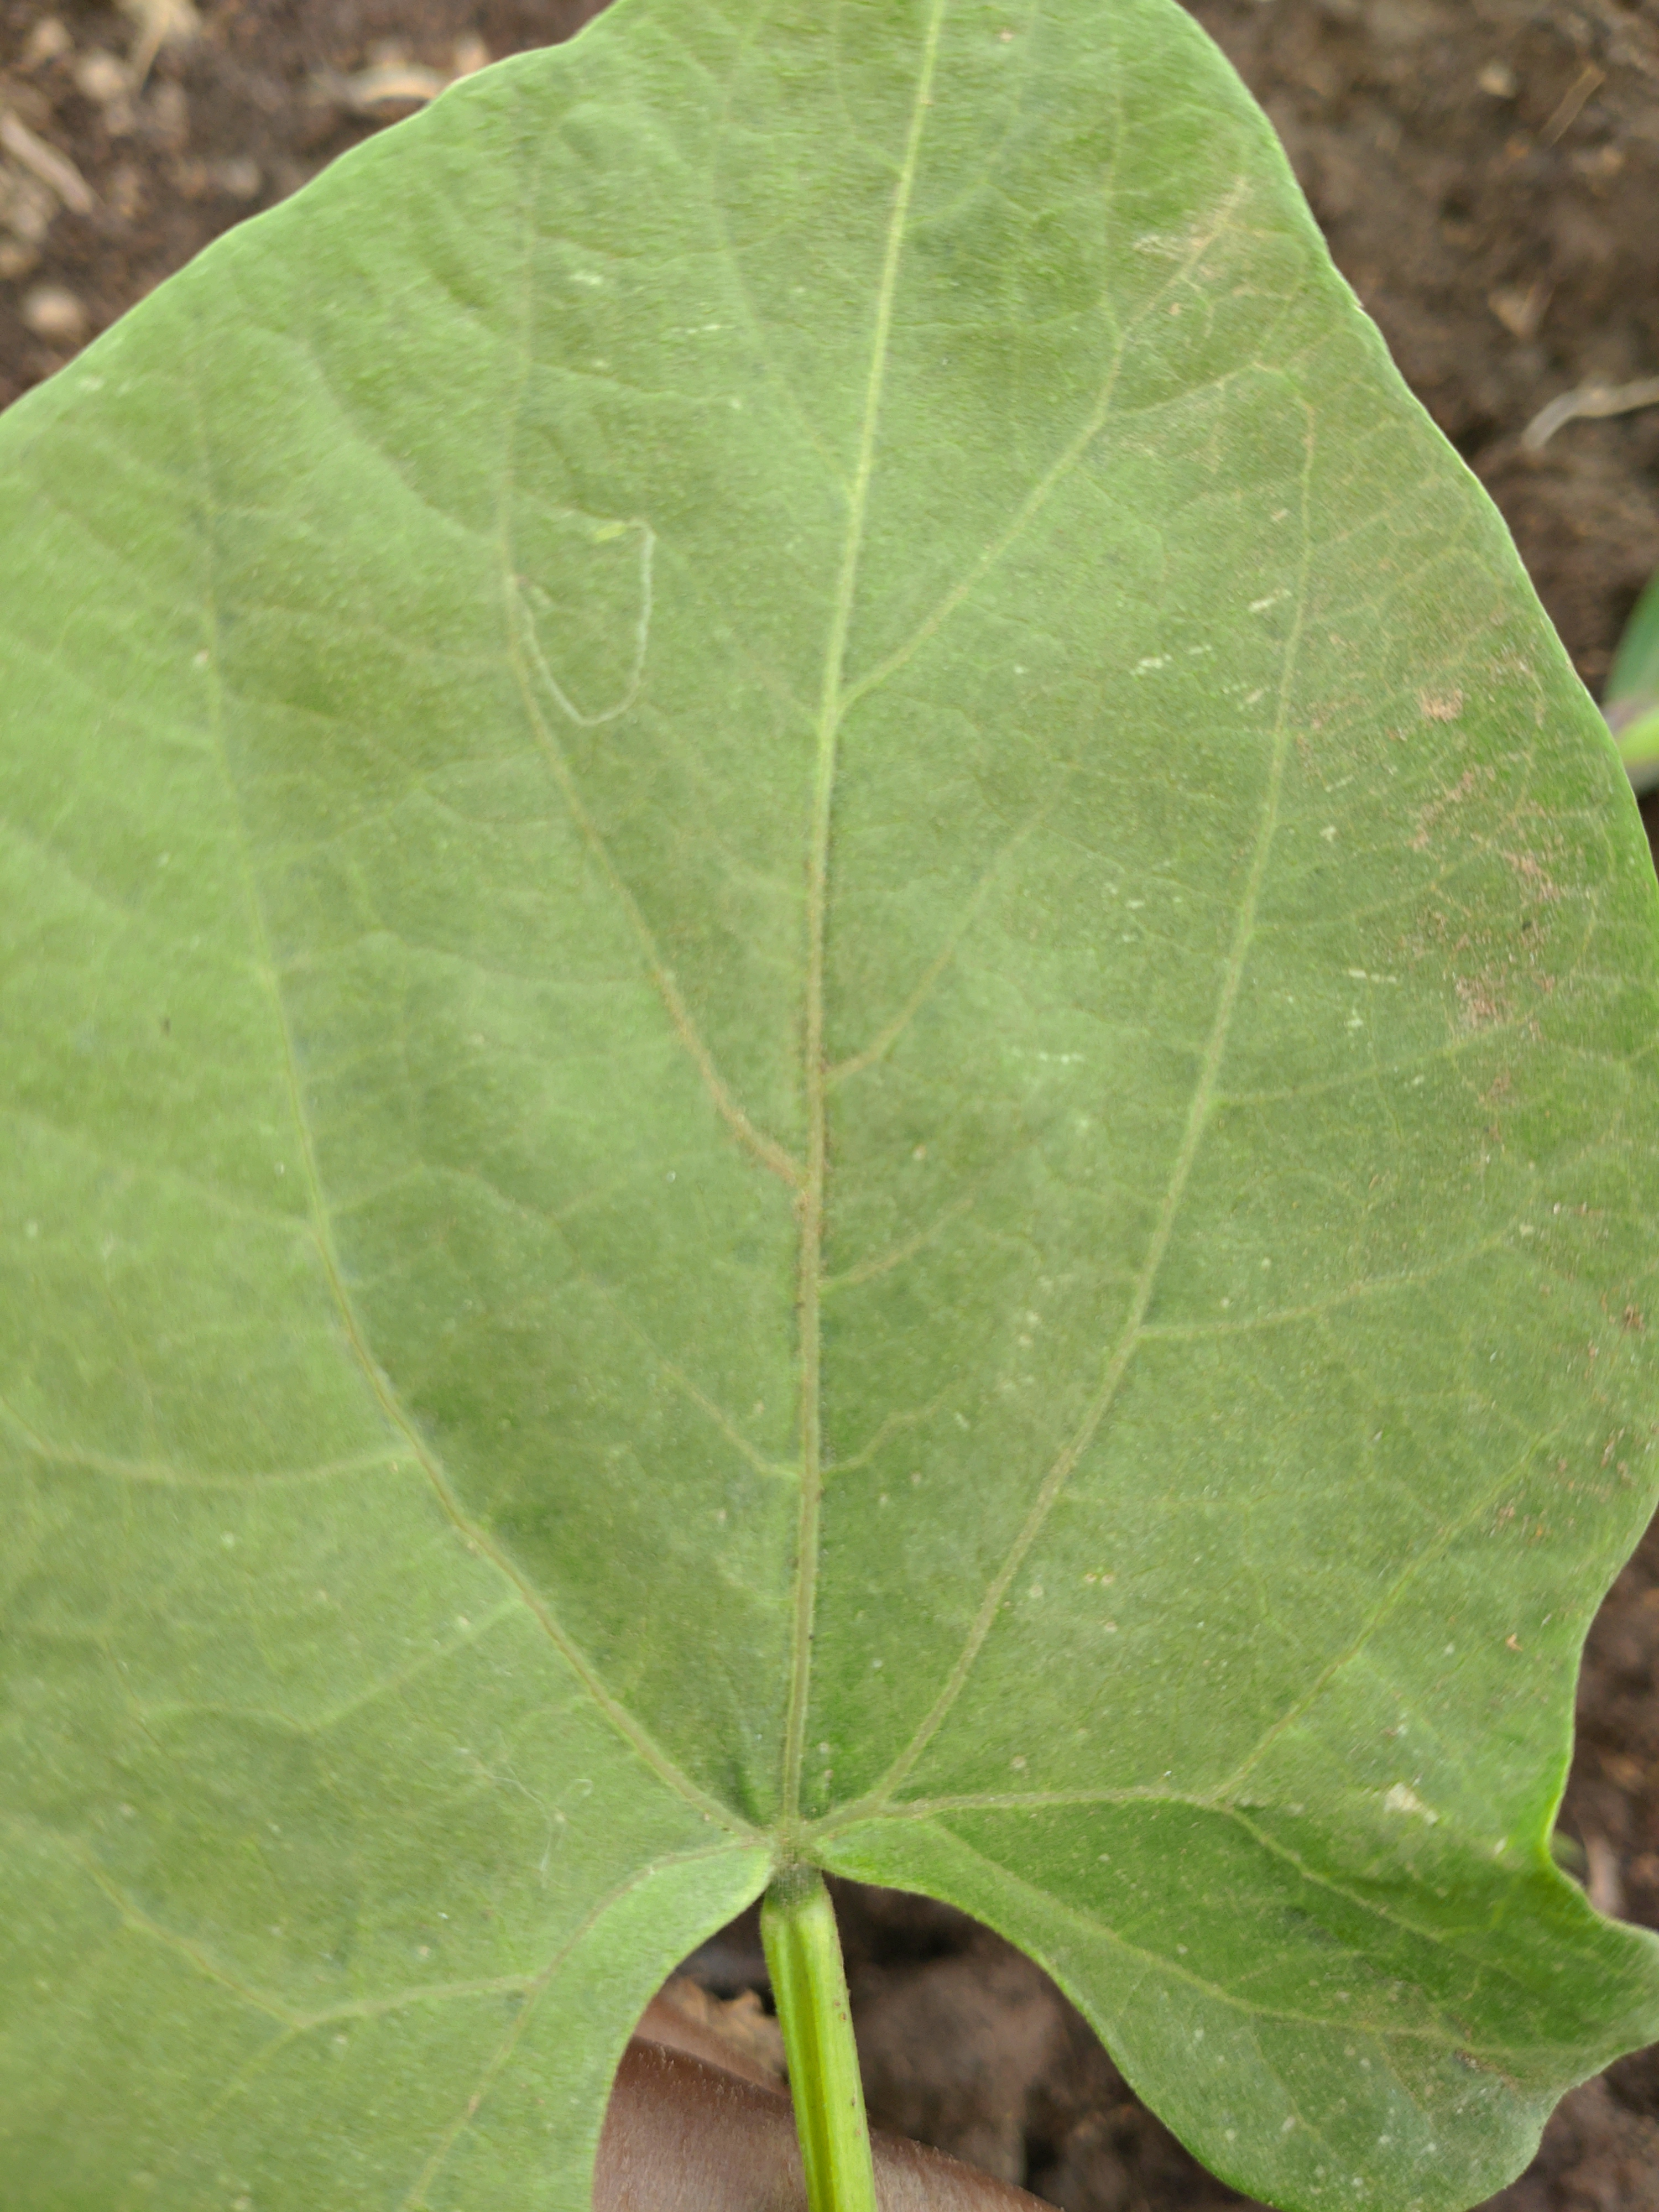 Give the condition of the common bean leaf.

healthy
